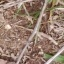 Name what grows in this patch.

grass
